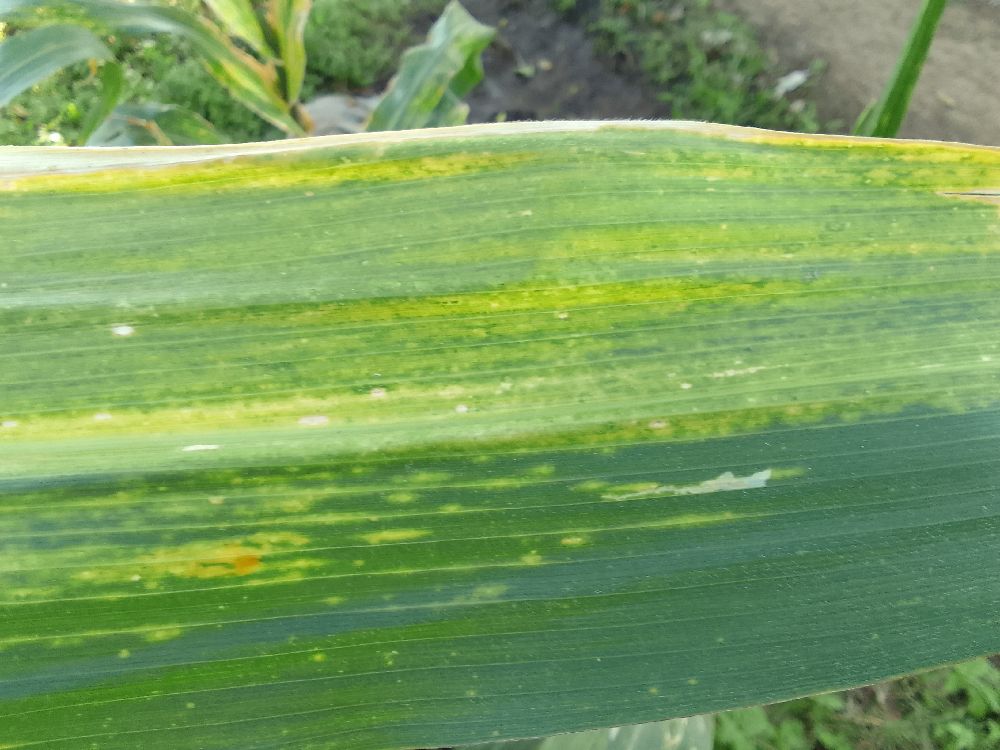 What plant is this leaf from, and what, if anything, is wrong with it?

maize, maize lethal necrosis
